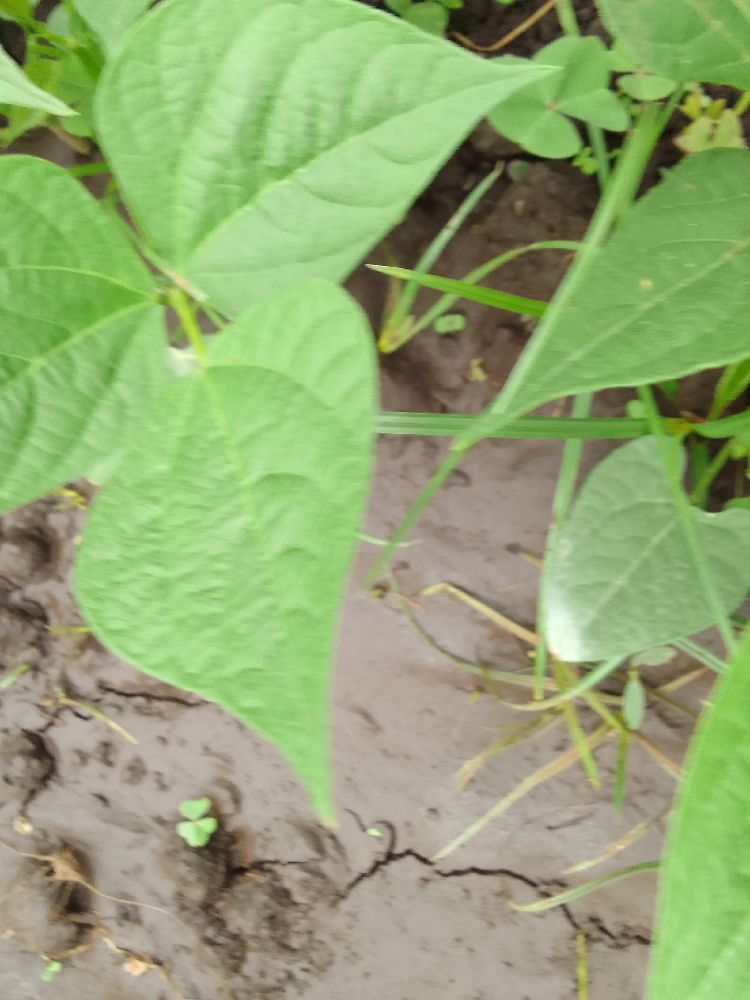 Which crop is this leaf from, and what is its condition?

common bean, healthy
